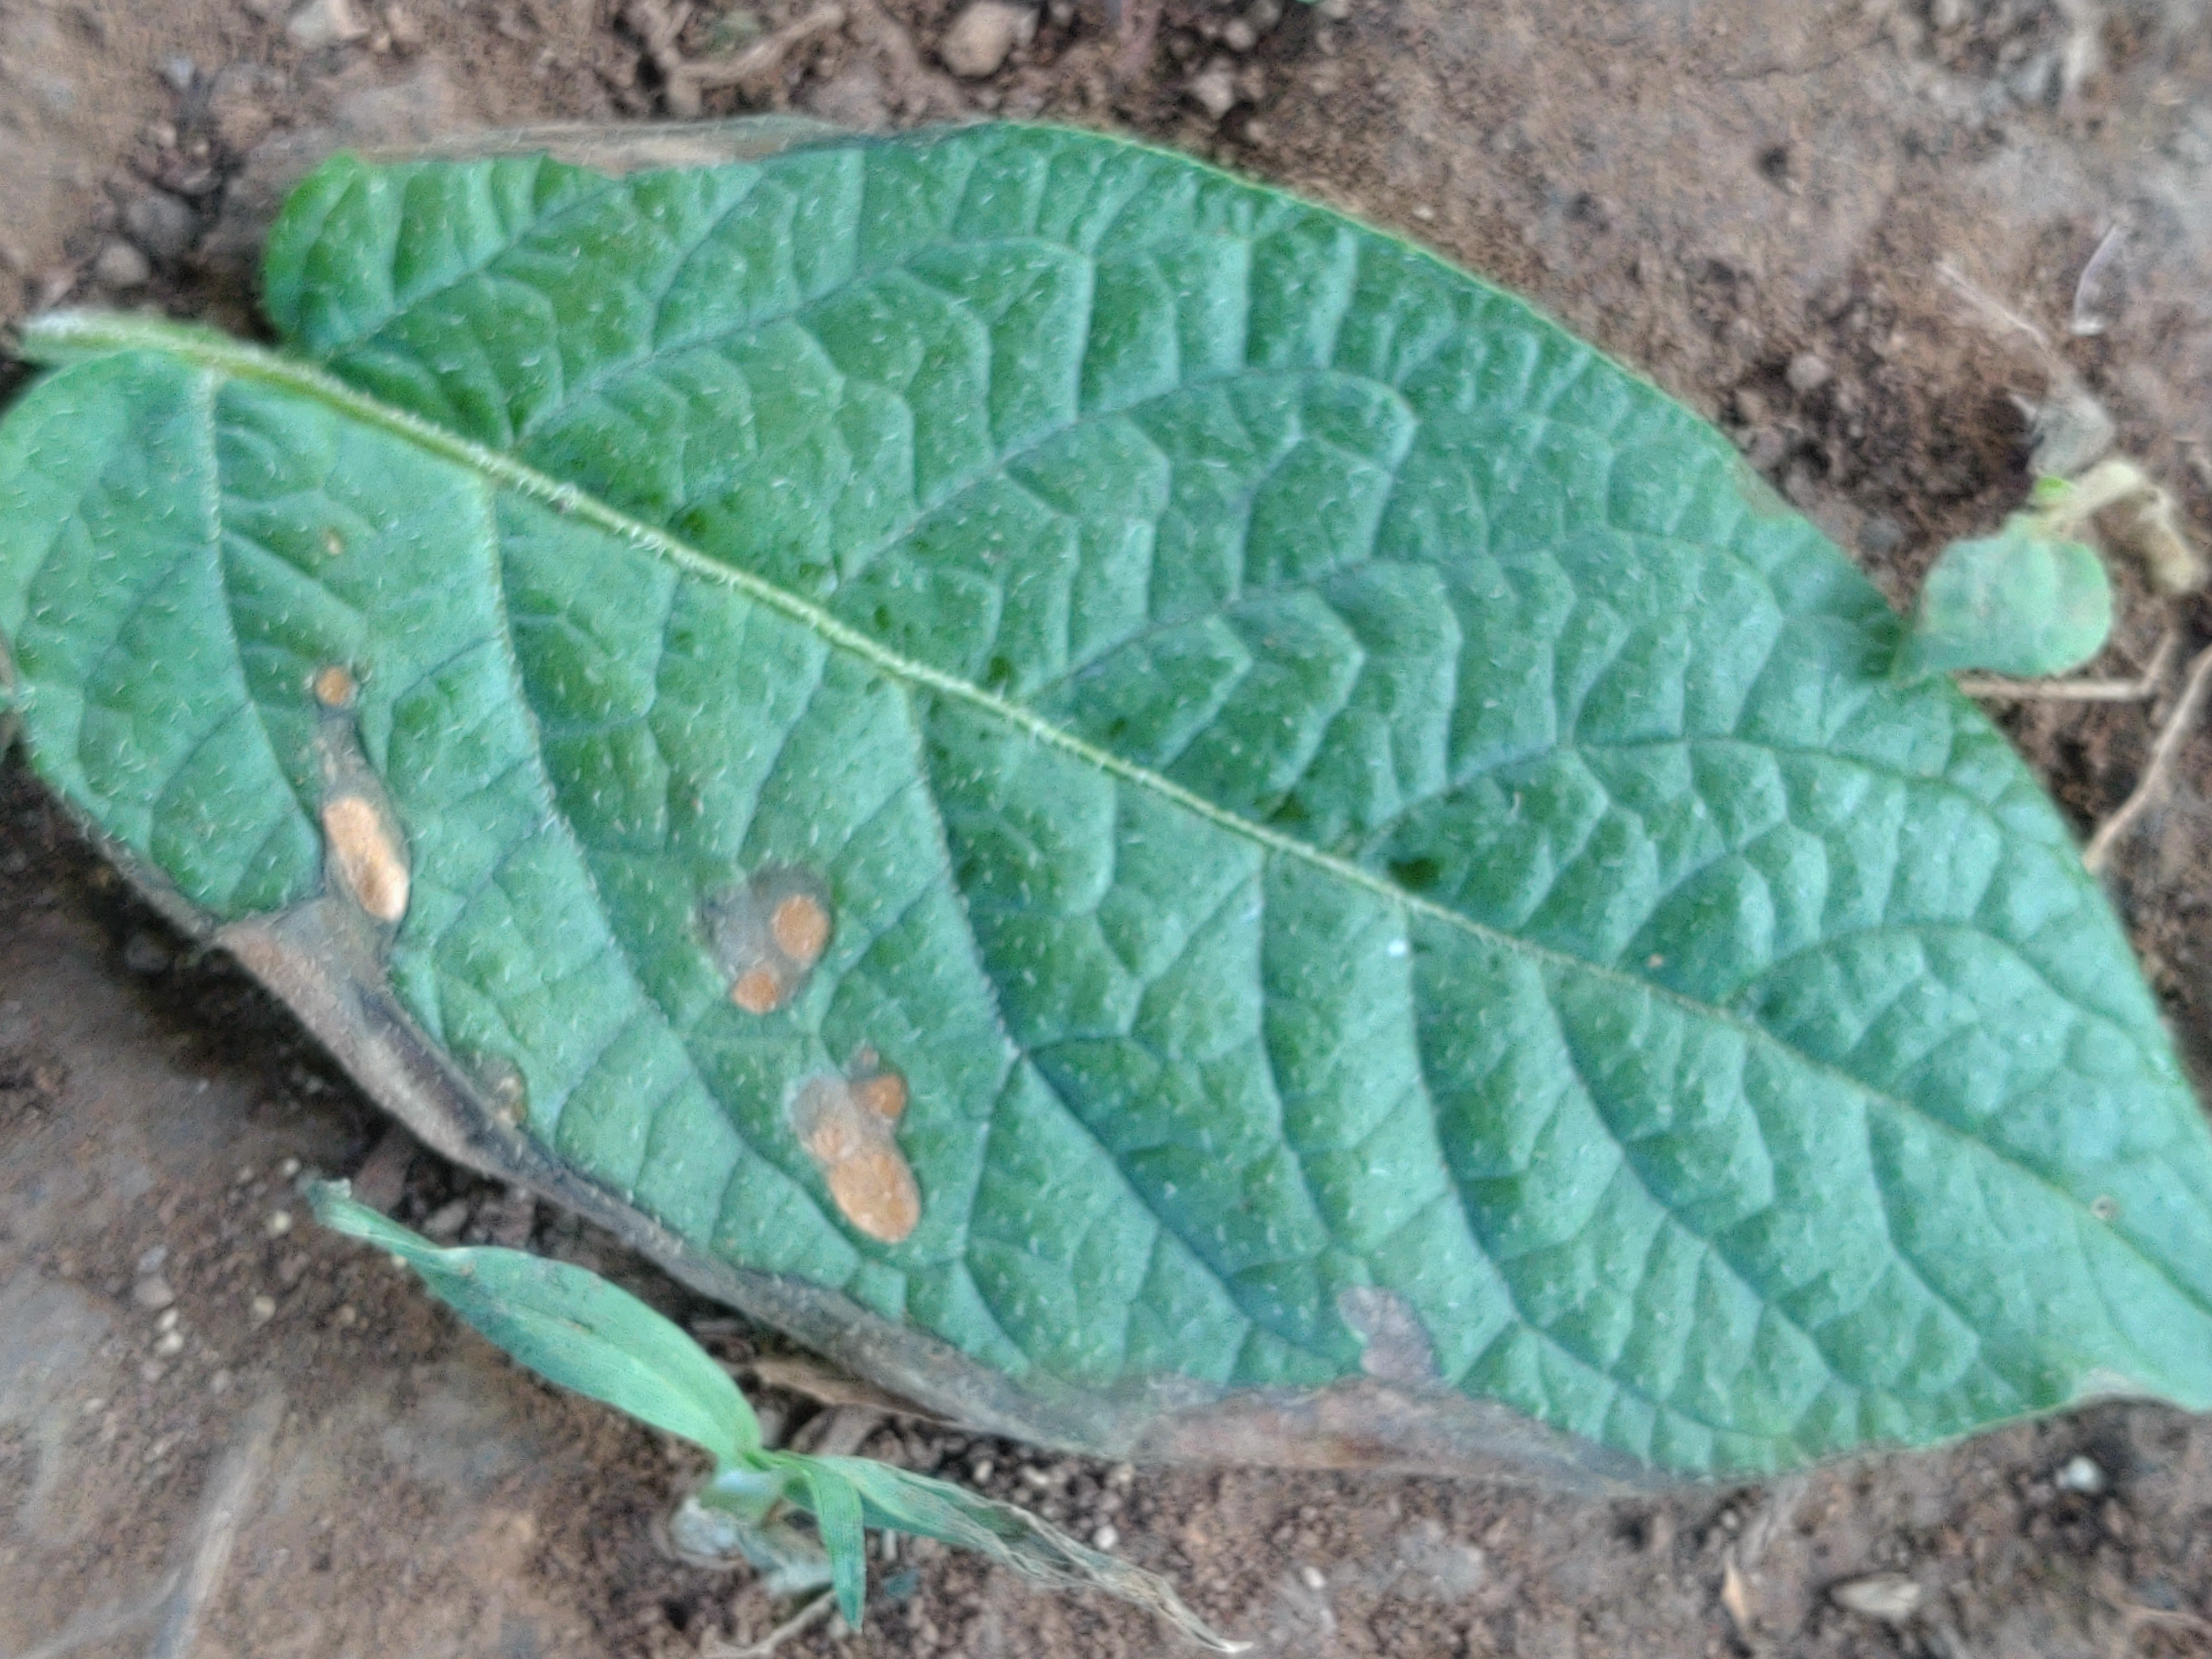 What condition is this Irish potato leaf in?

early blight
